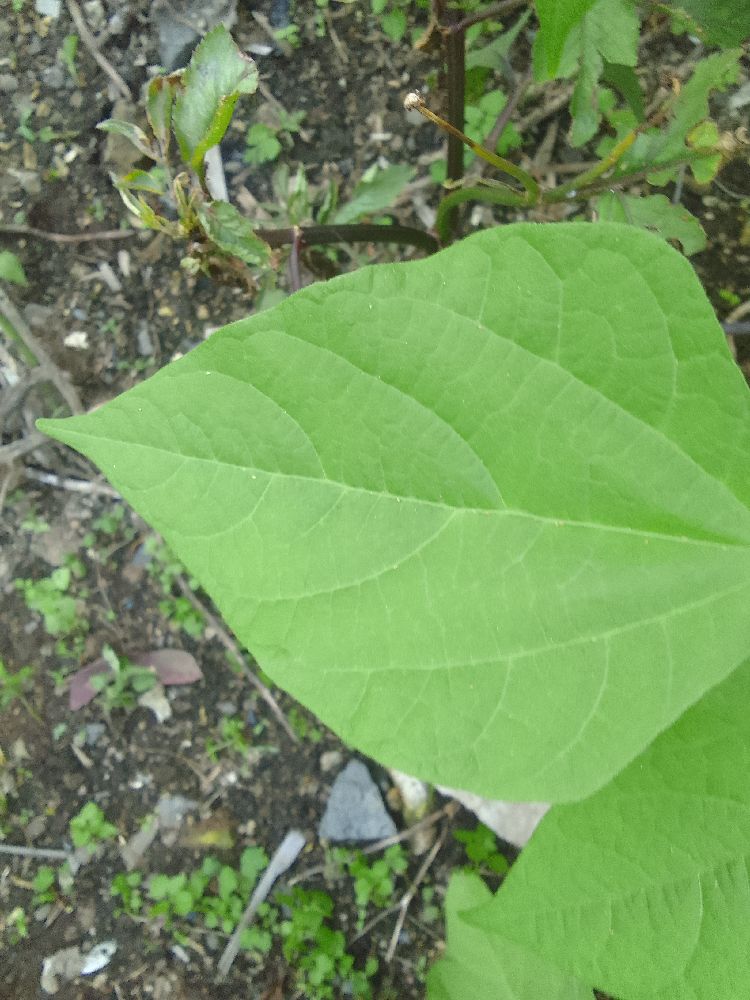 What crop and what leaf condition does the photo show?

common bean, healthy
